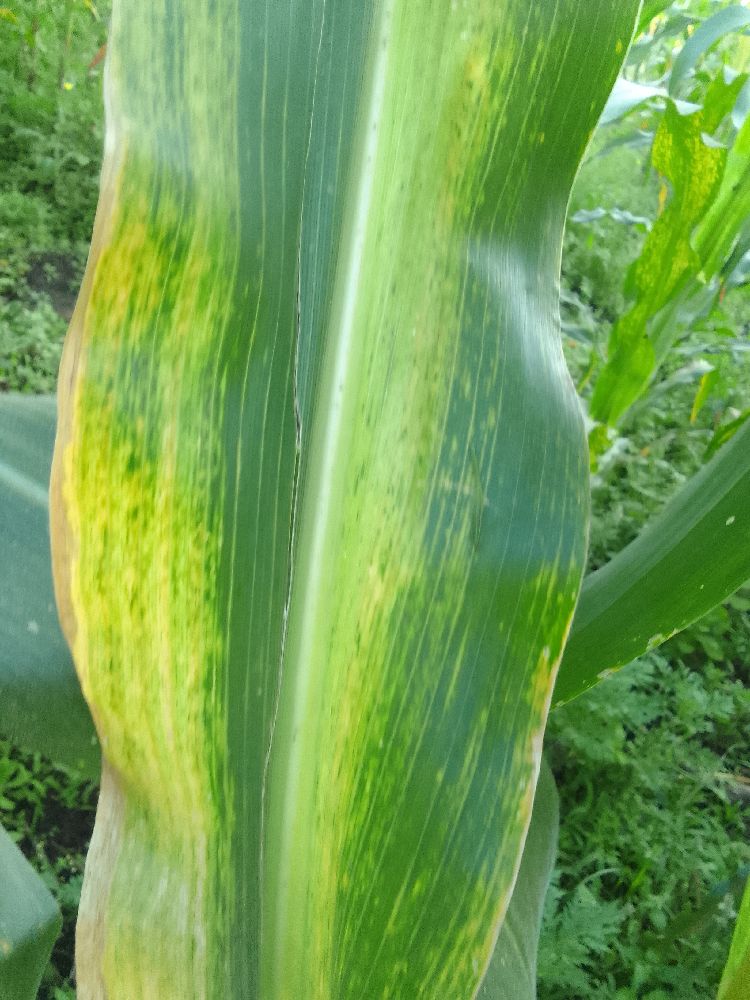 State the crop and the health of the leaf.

maize, maize lethal necrosis
